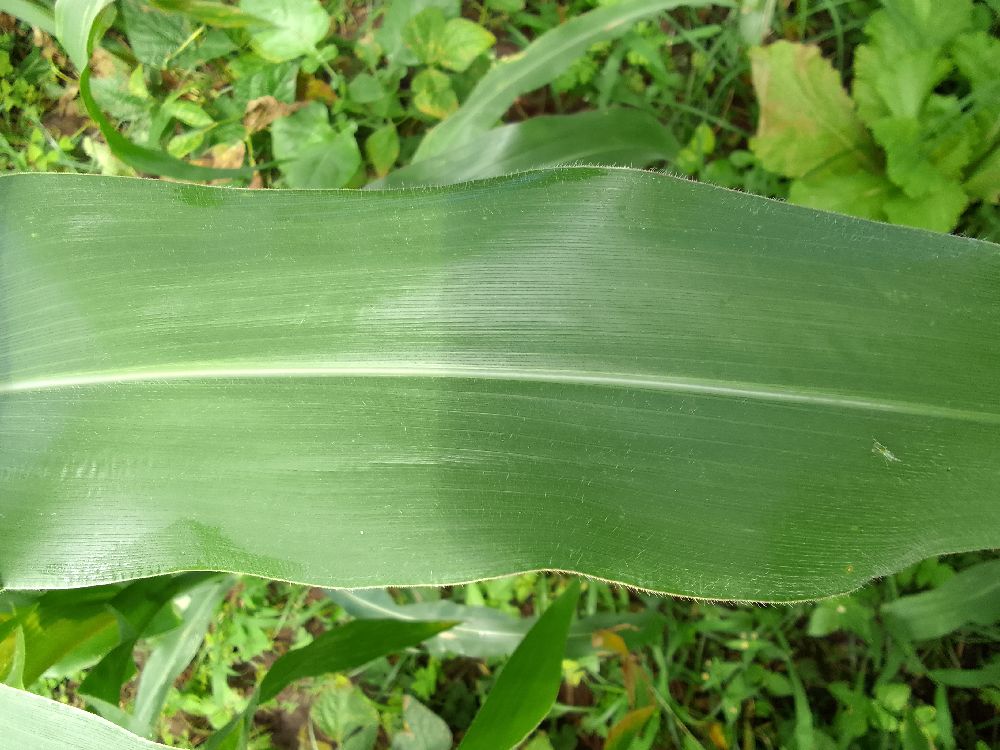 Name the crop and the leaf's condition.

maize, healthy
